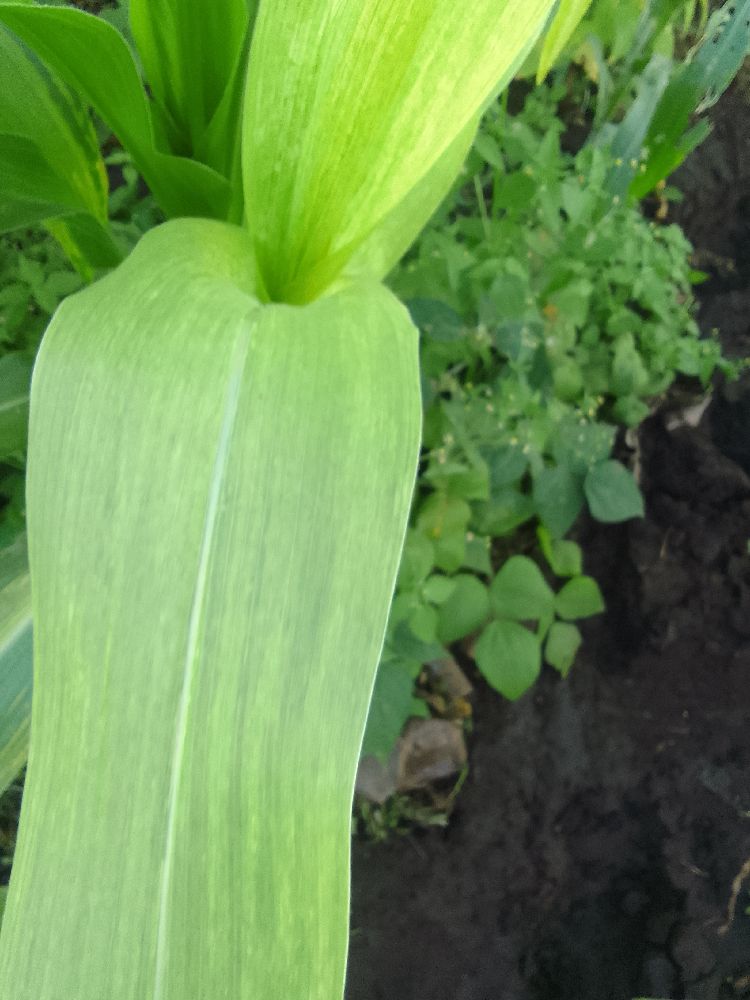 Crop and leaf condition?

maize, maize lethal necrosis
